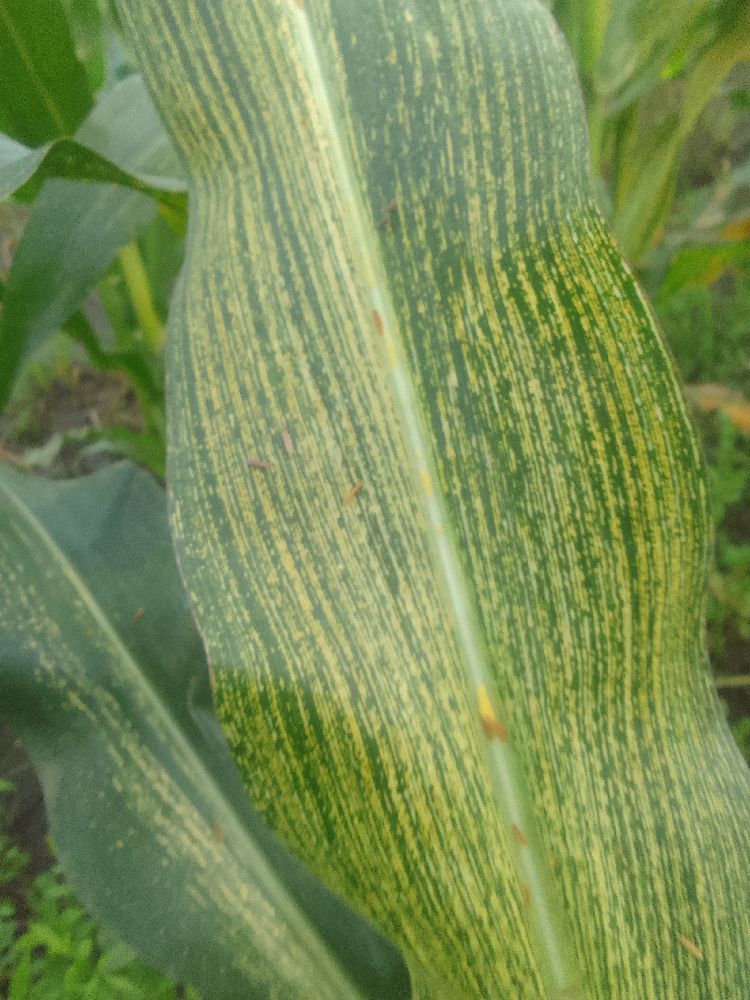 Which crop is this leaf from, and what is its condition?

maize, maize streak virus
